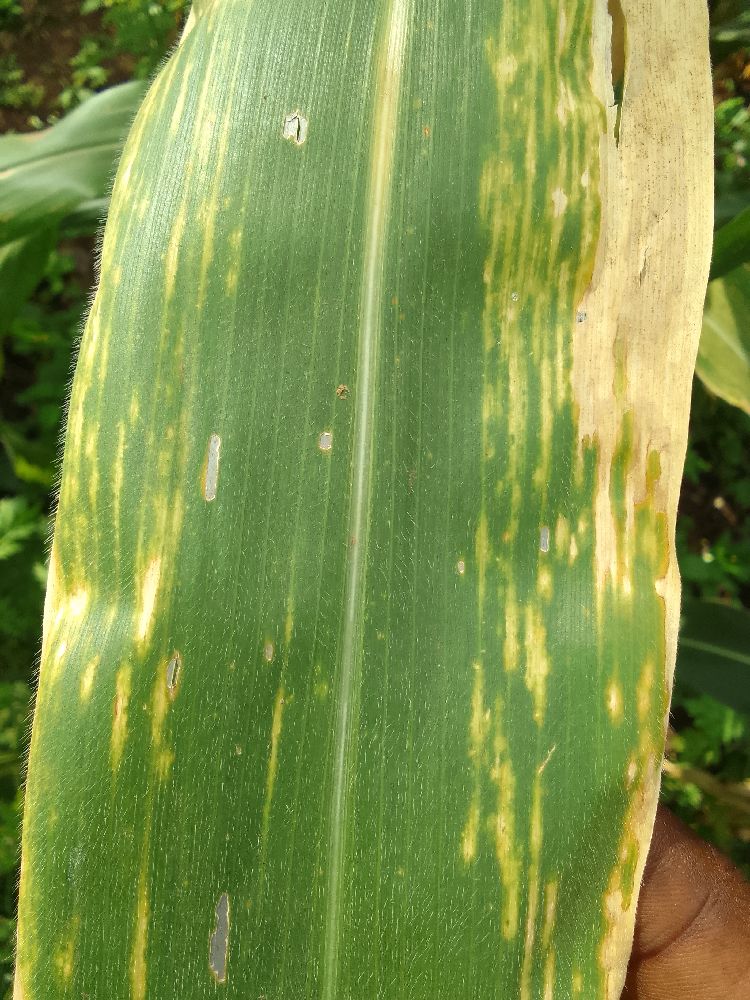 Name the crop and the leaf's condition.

maize, maize lethal necrosis
